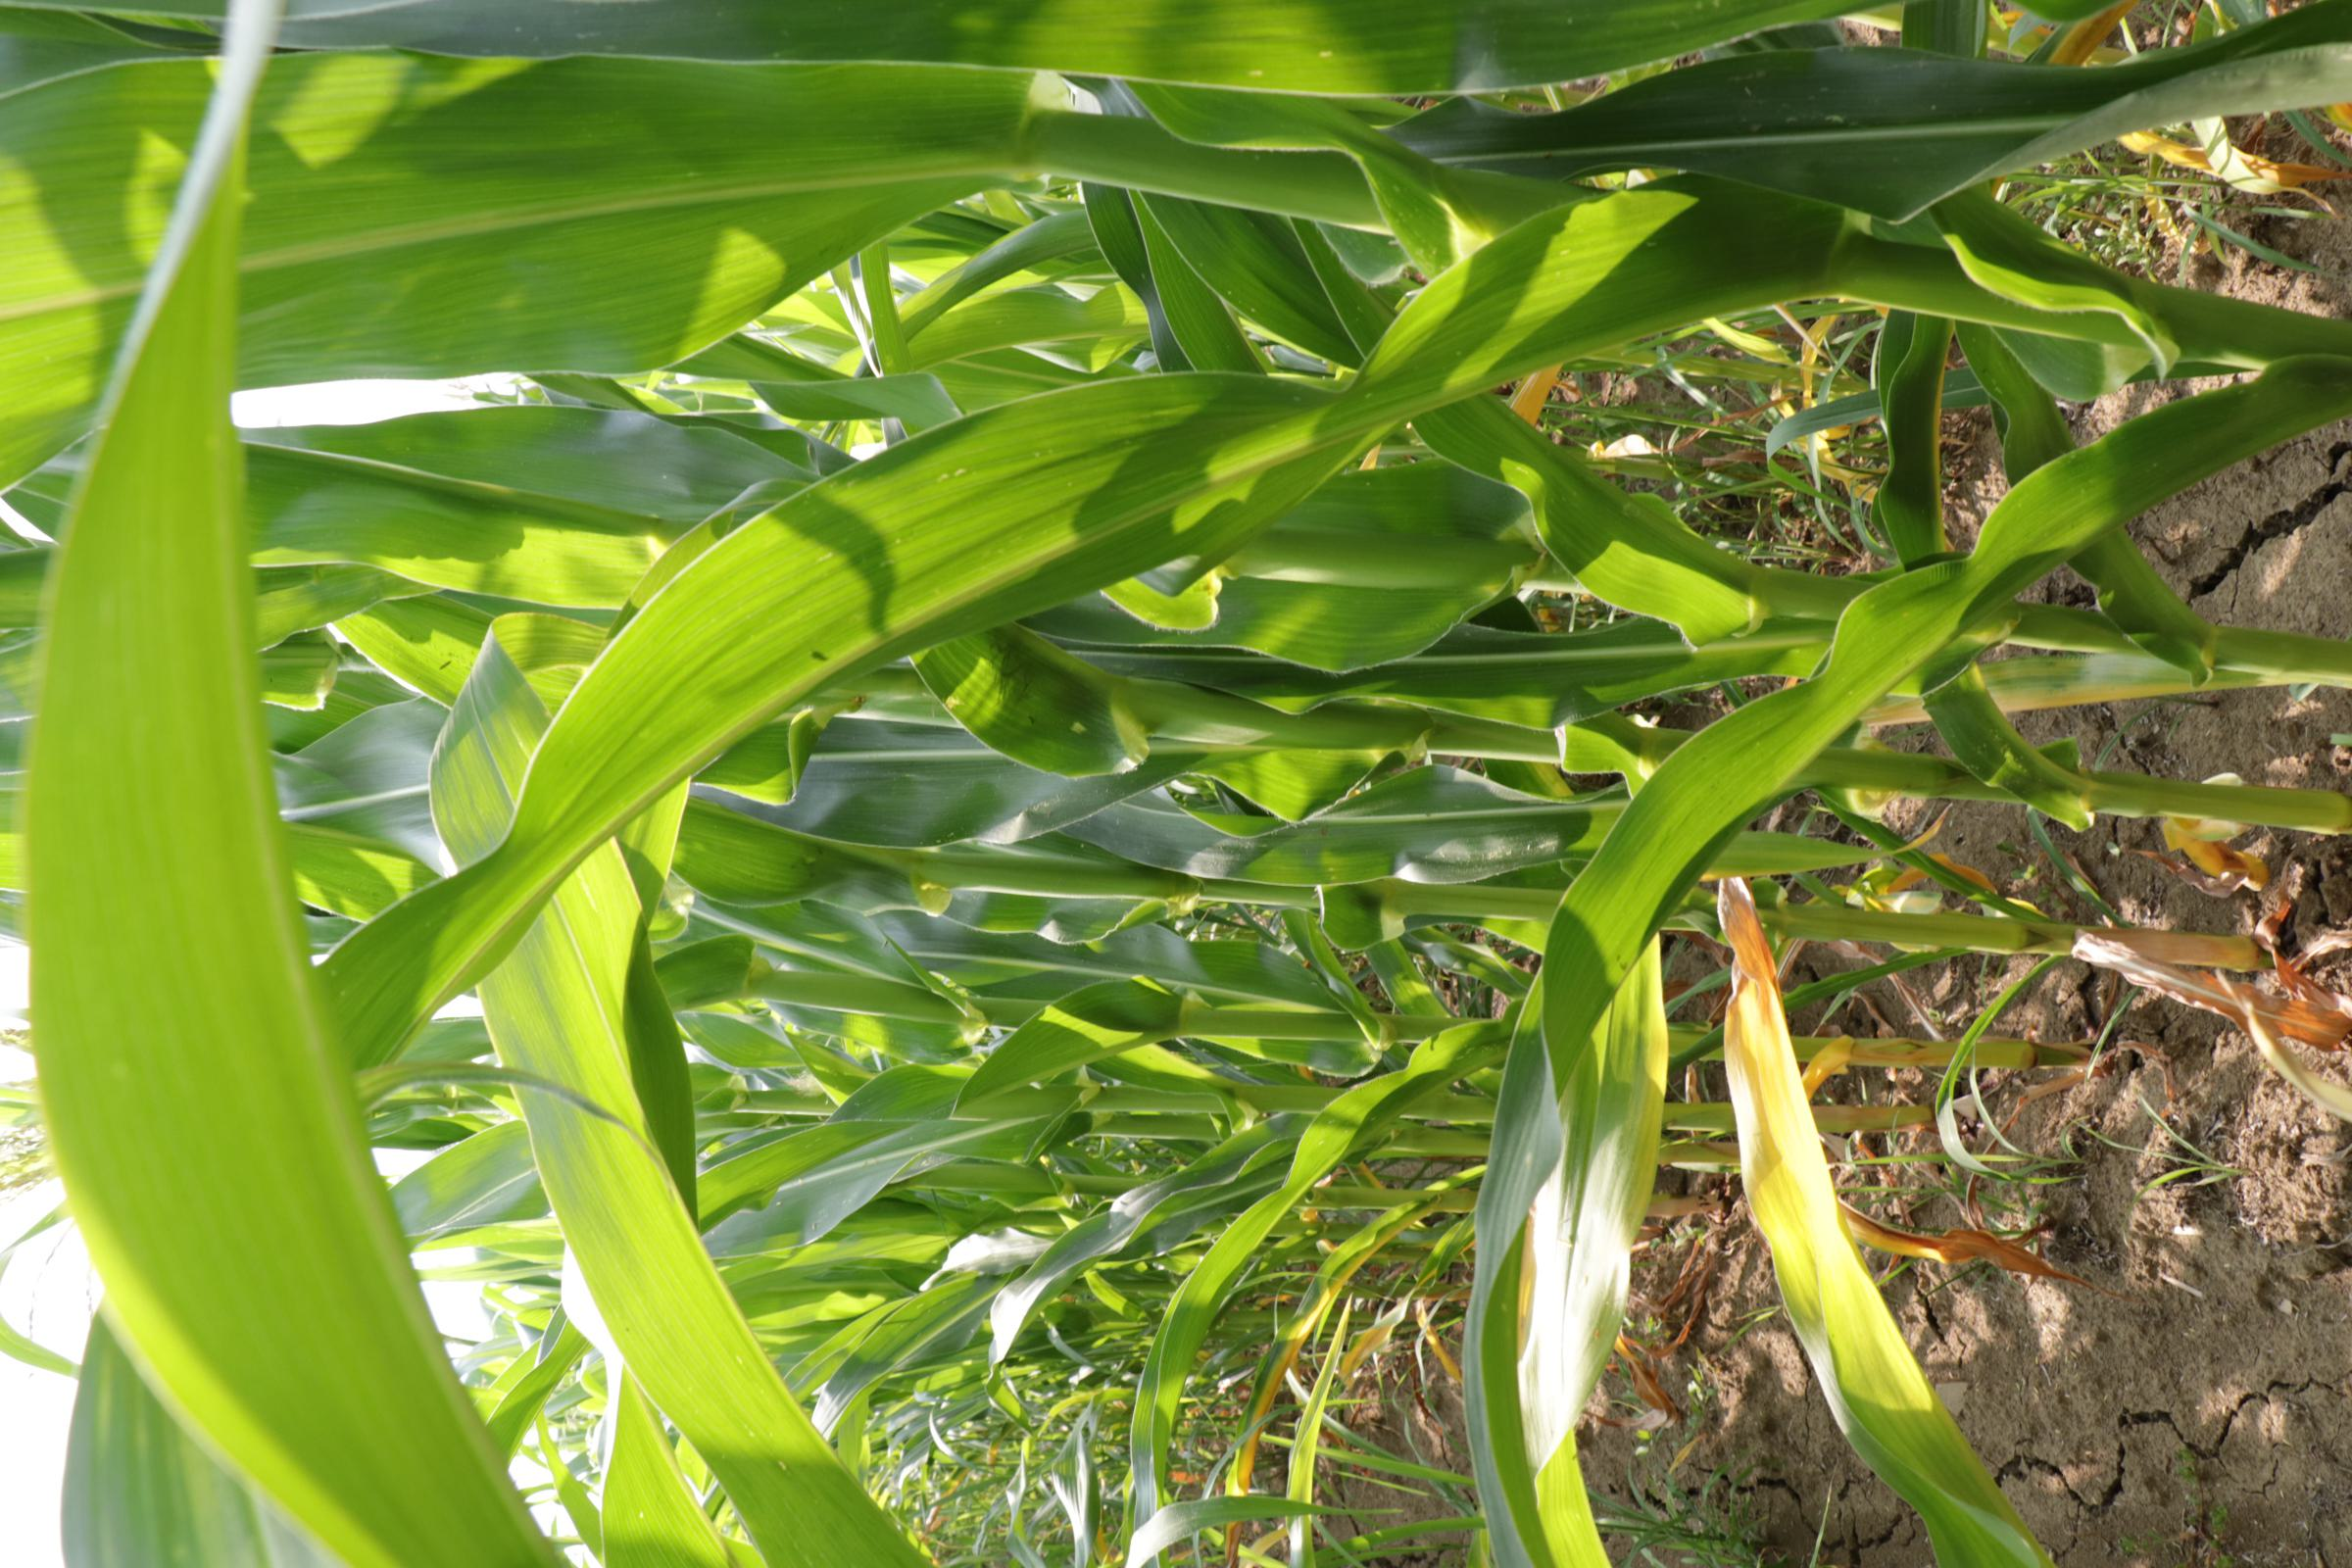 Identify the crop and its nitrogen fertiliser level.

maize, reduced nitrogen fertilisation
